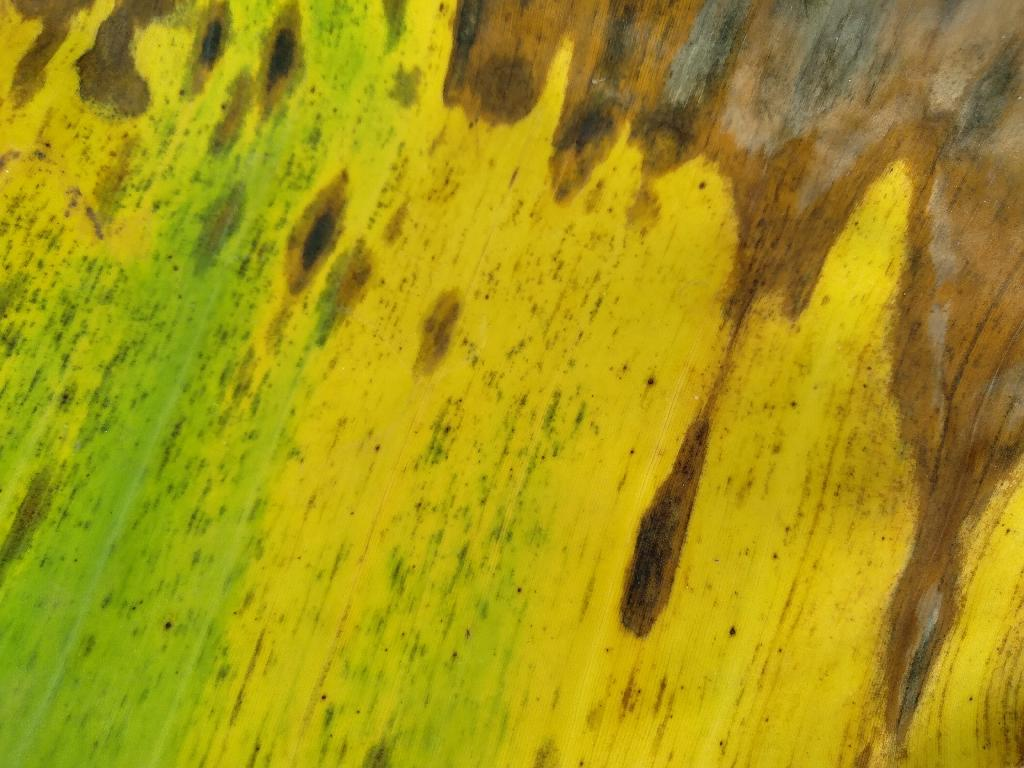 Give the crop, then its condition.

banana, black sigatoka
